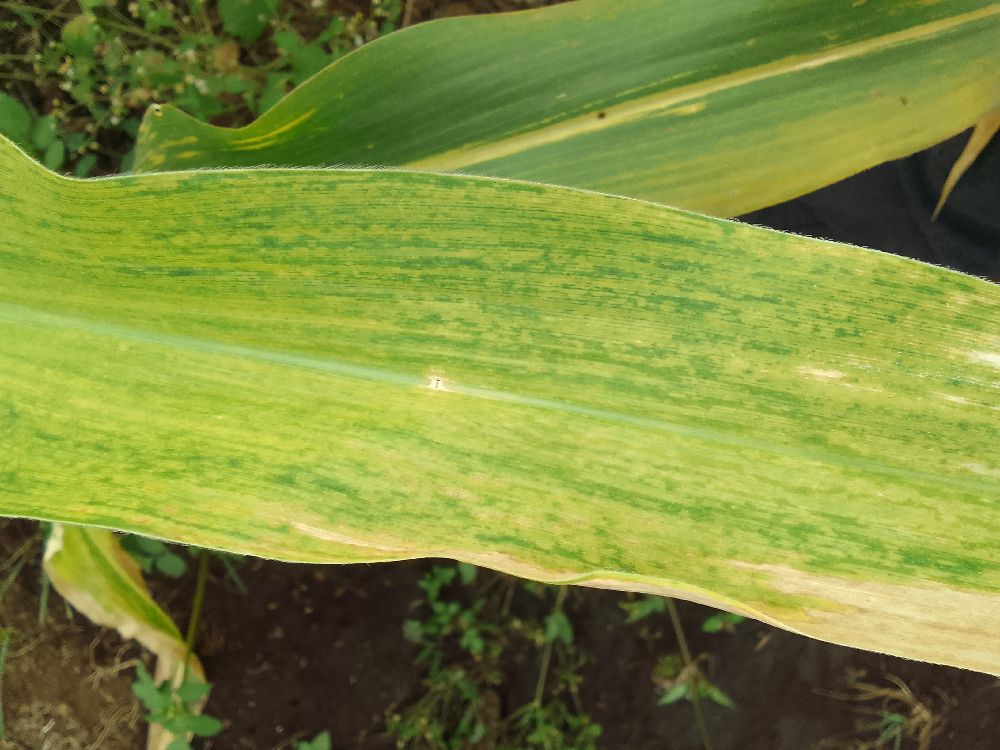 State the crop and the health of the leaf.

maize, maize lethal necrosis
